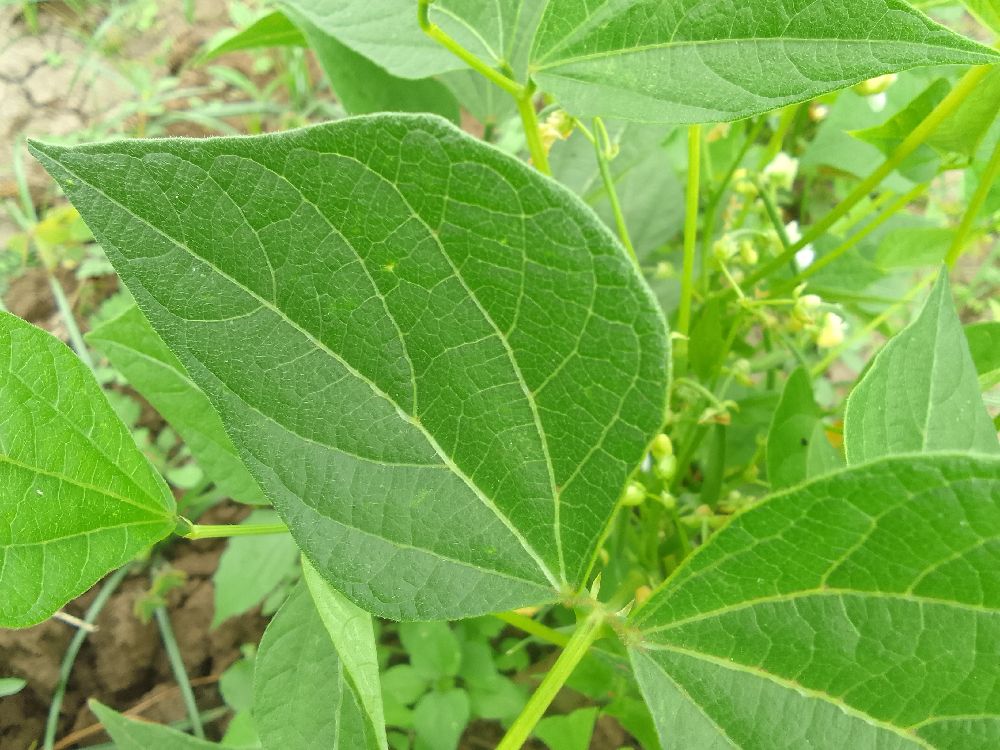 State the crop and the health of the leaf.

common bean, healthy
